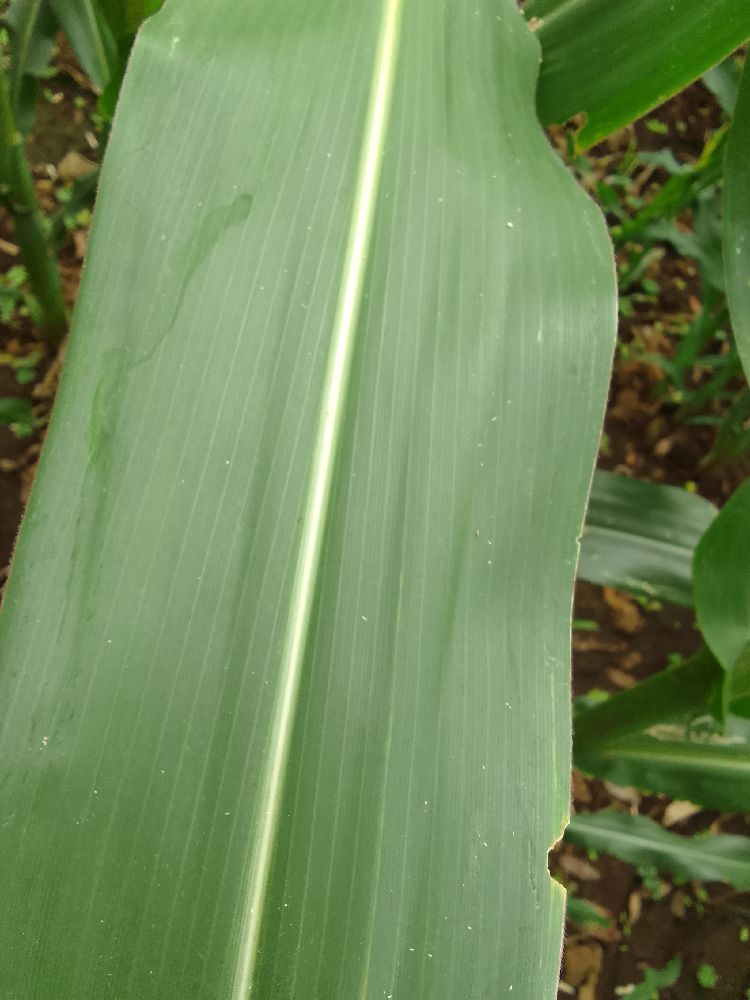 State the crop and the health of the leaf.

maize, healthy
